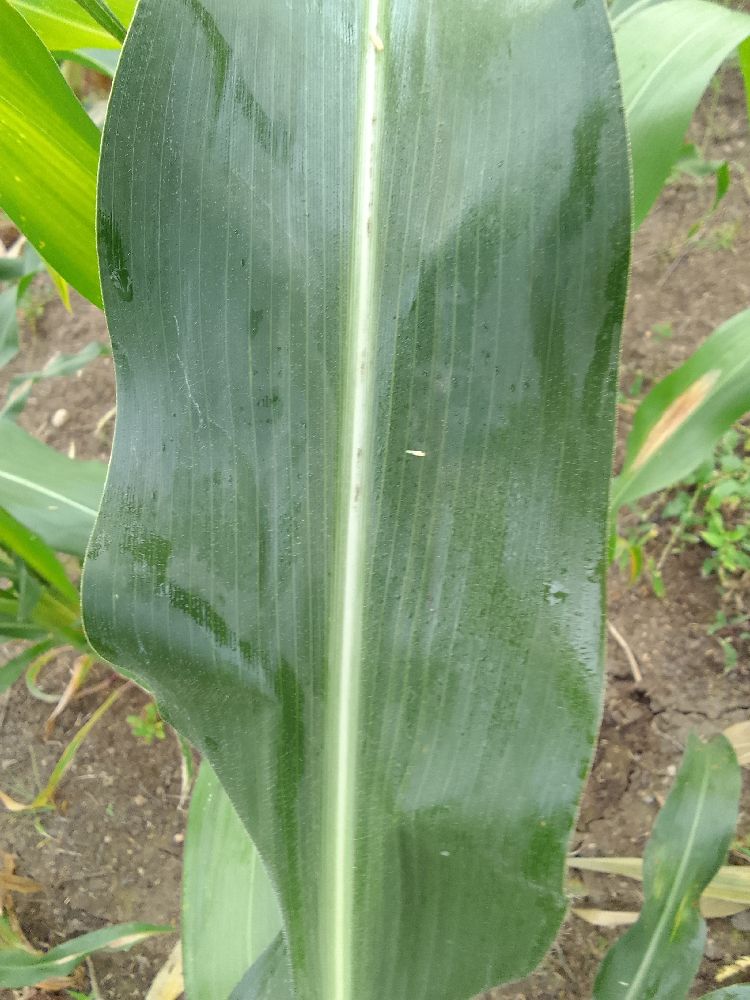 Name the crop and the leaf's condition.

maize, healthy
